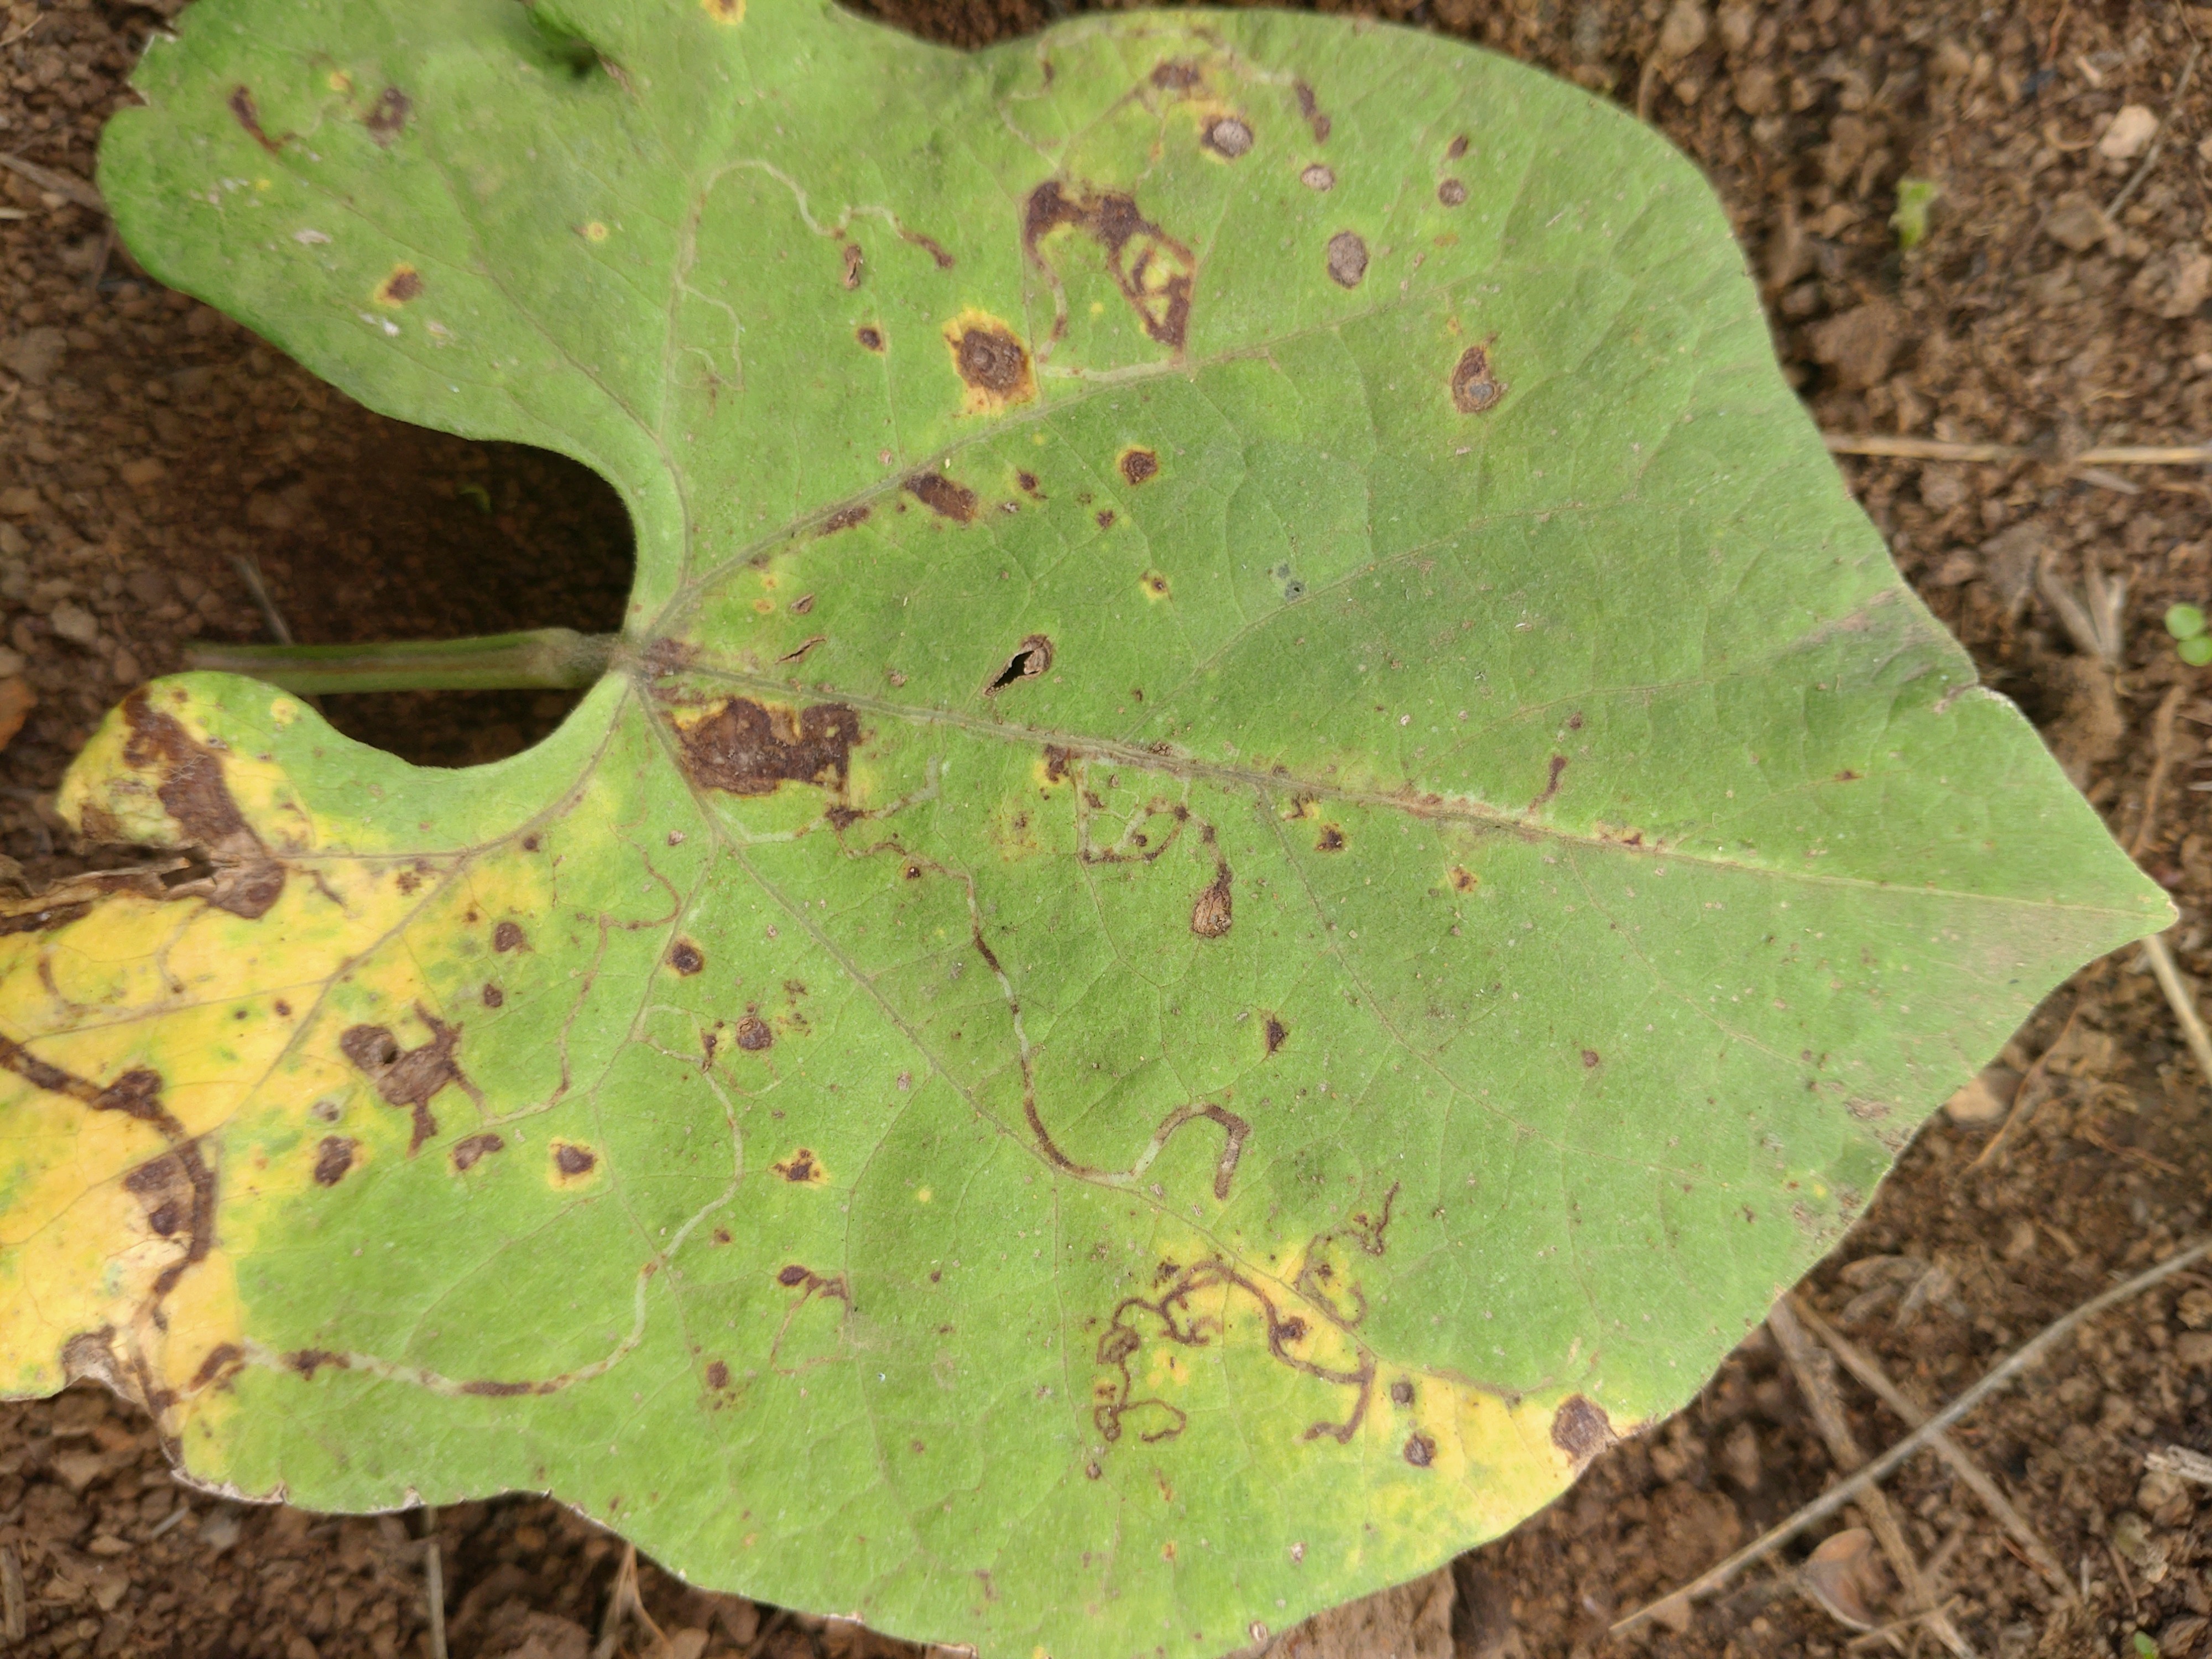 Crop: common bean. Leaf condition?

rust
